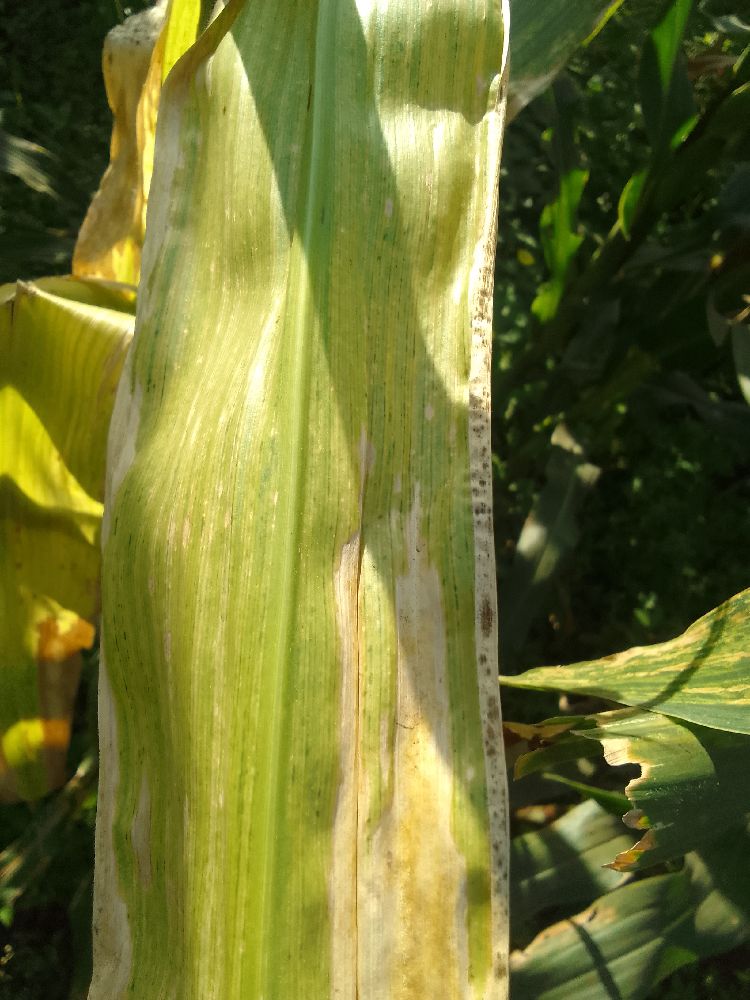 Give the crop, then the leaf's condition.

maize, maize lethal necrosis
